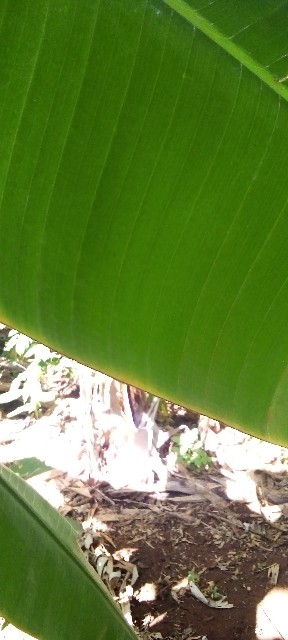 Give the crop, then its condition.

banana, healthy
